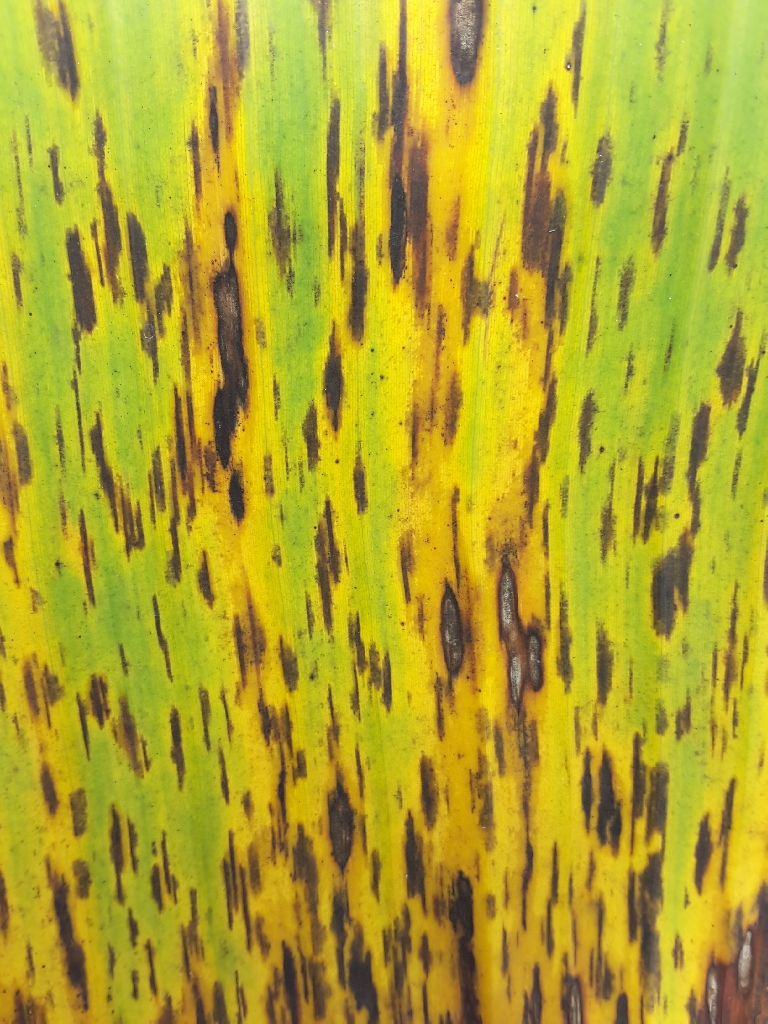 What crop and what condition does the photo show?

banana, black sigatoka
